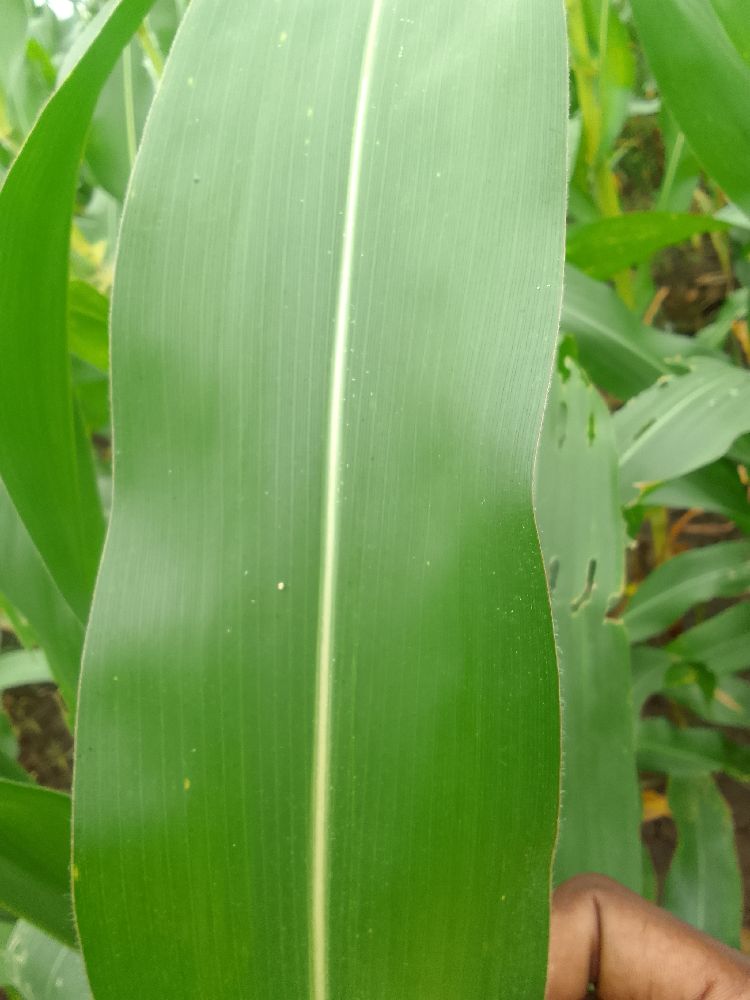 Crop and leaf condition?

maize, healthy
